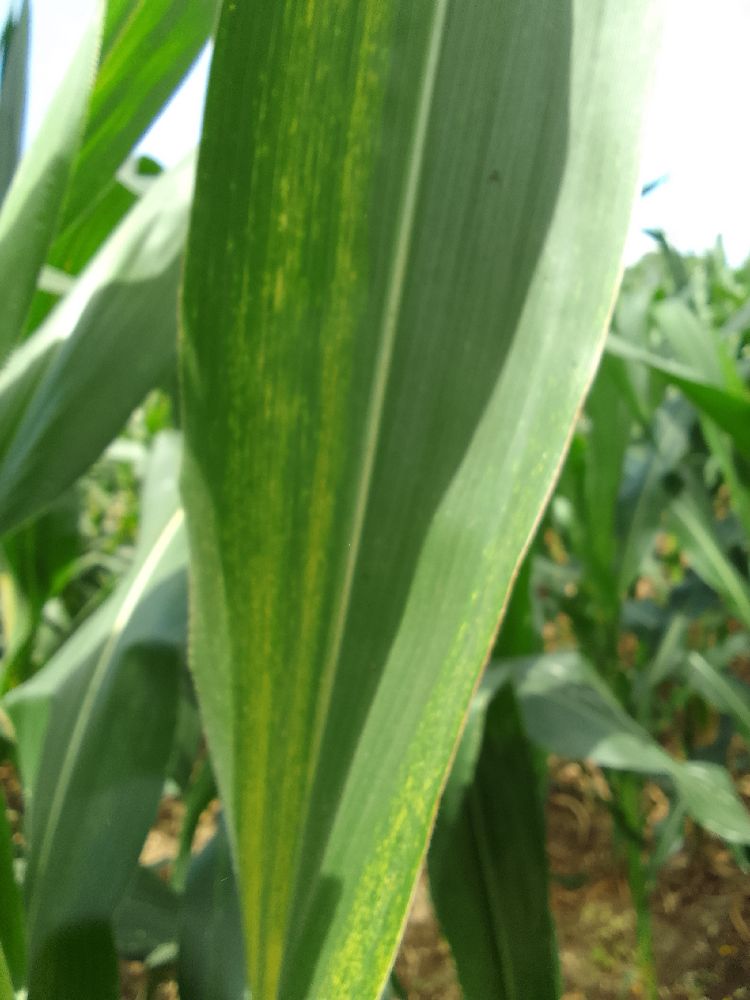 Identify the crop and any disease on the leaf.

maize, maize lethal necrosis
